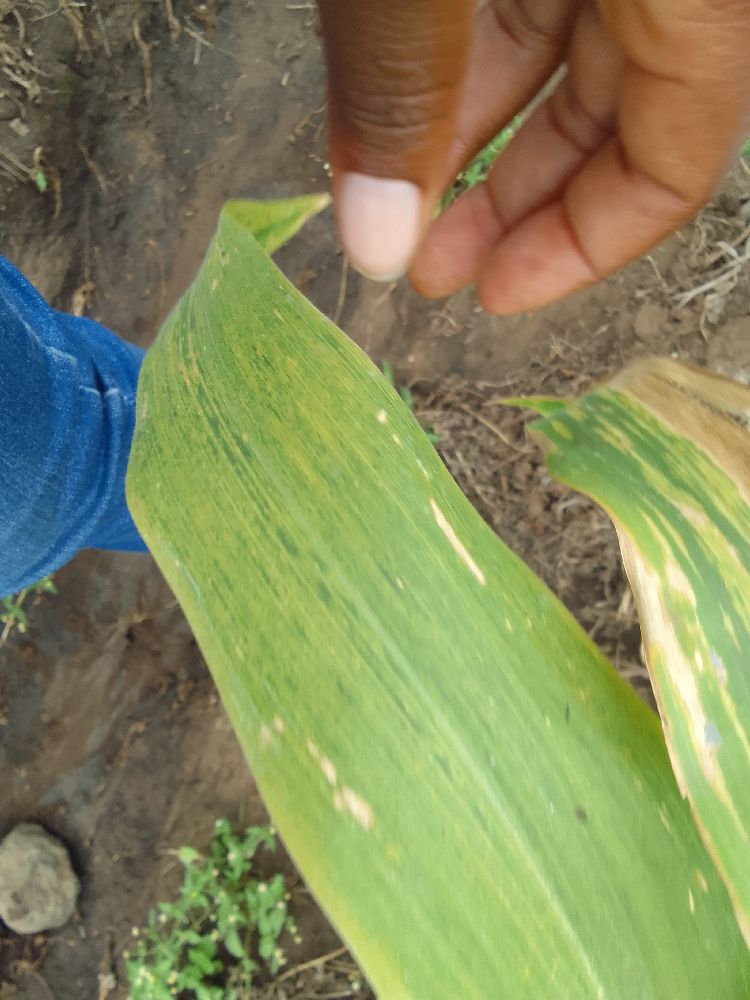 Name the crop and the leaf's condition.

maize, maize lethal necrosis
